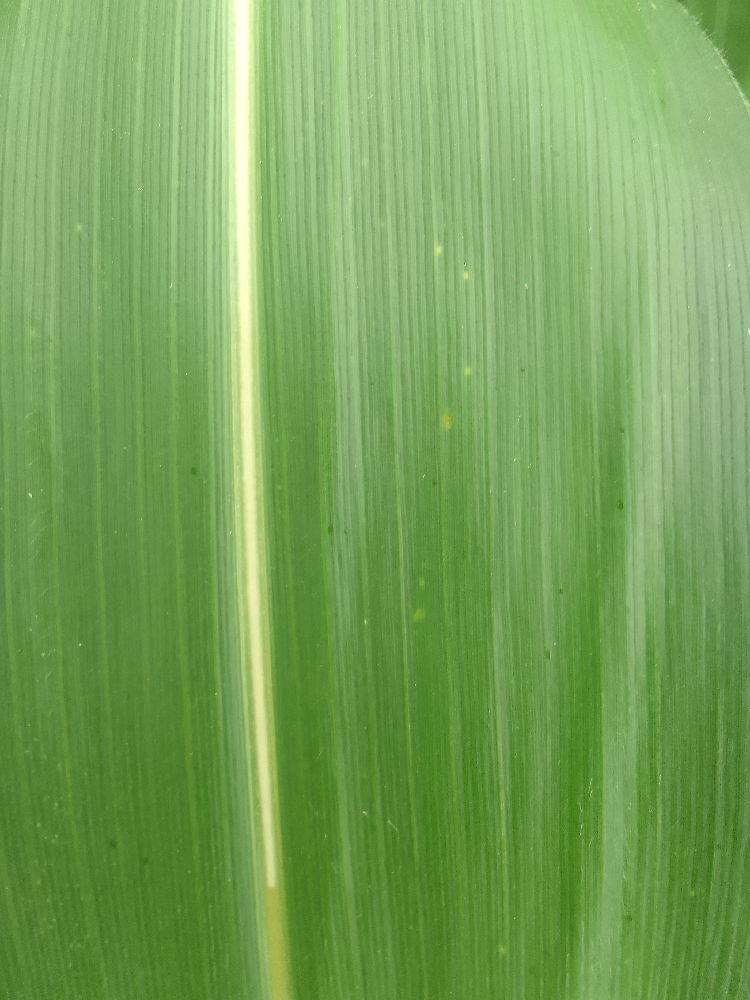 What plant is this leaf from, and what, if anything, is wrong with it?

maize, healthy
